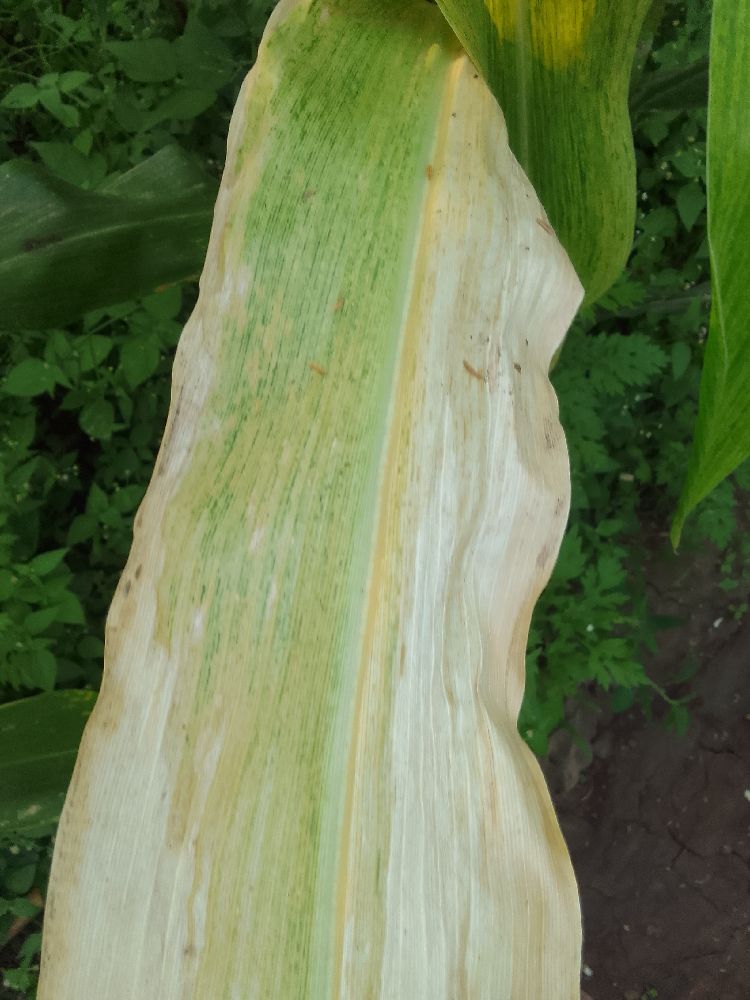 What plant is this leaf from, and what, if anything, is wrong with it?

maize, maize lethal necrosis
